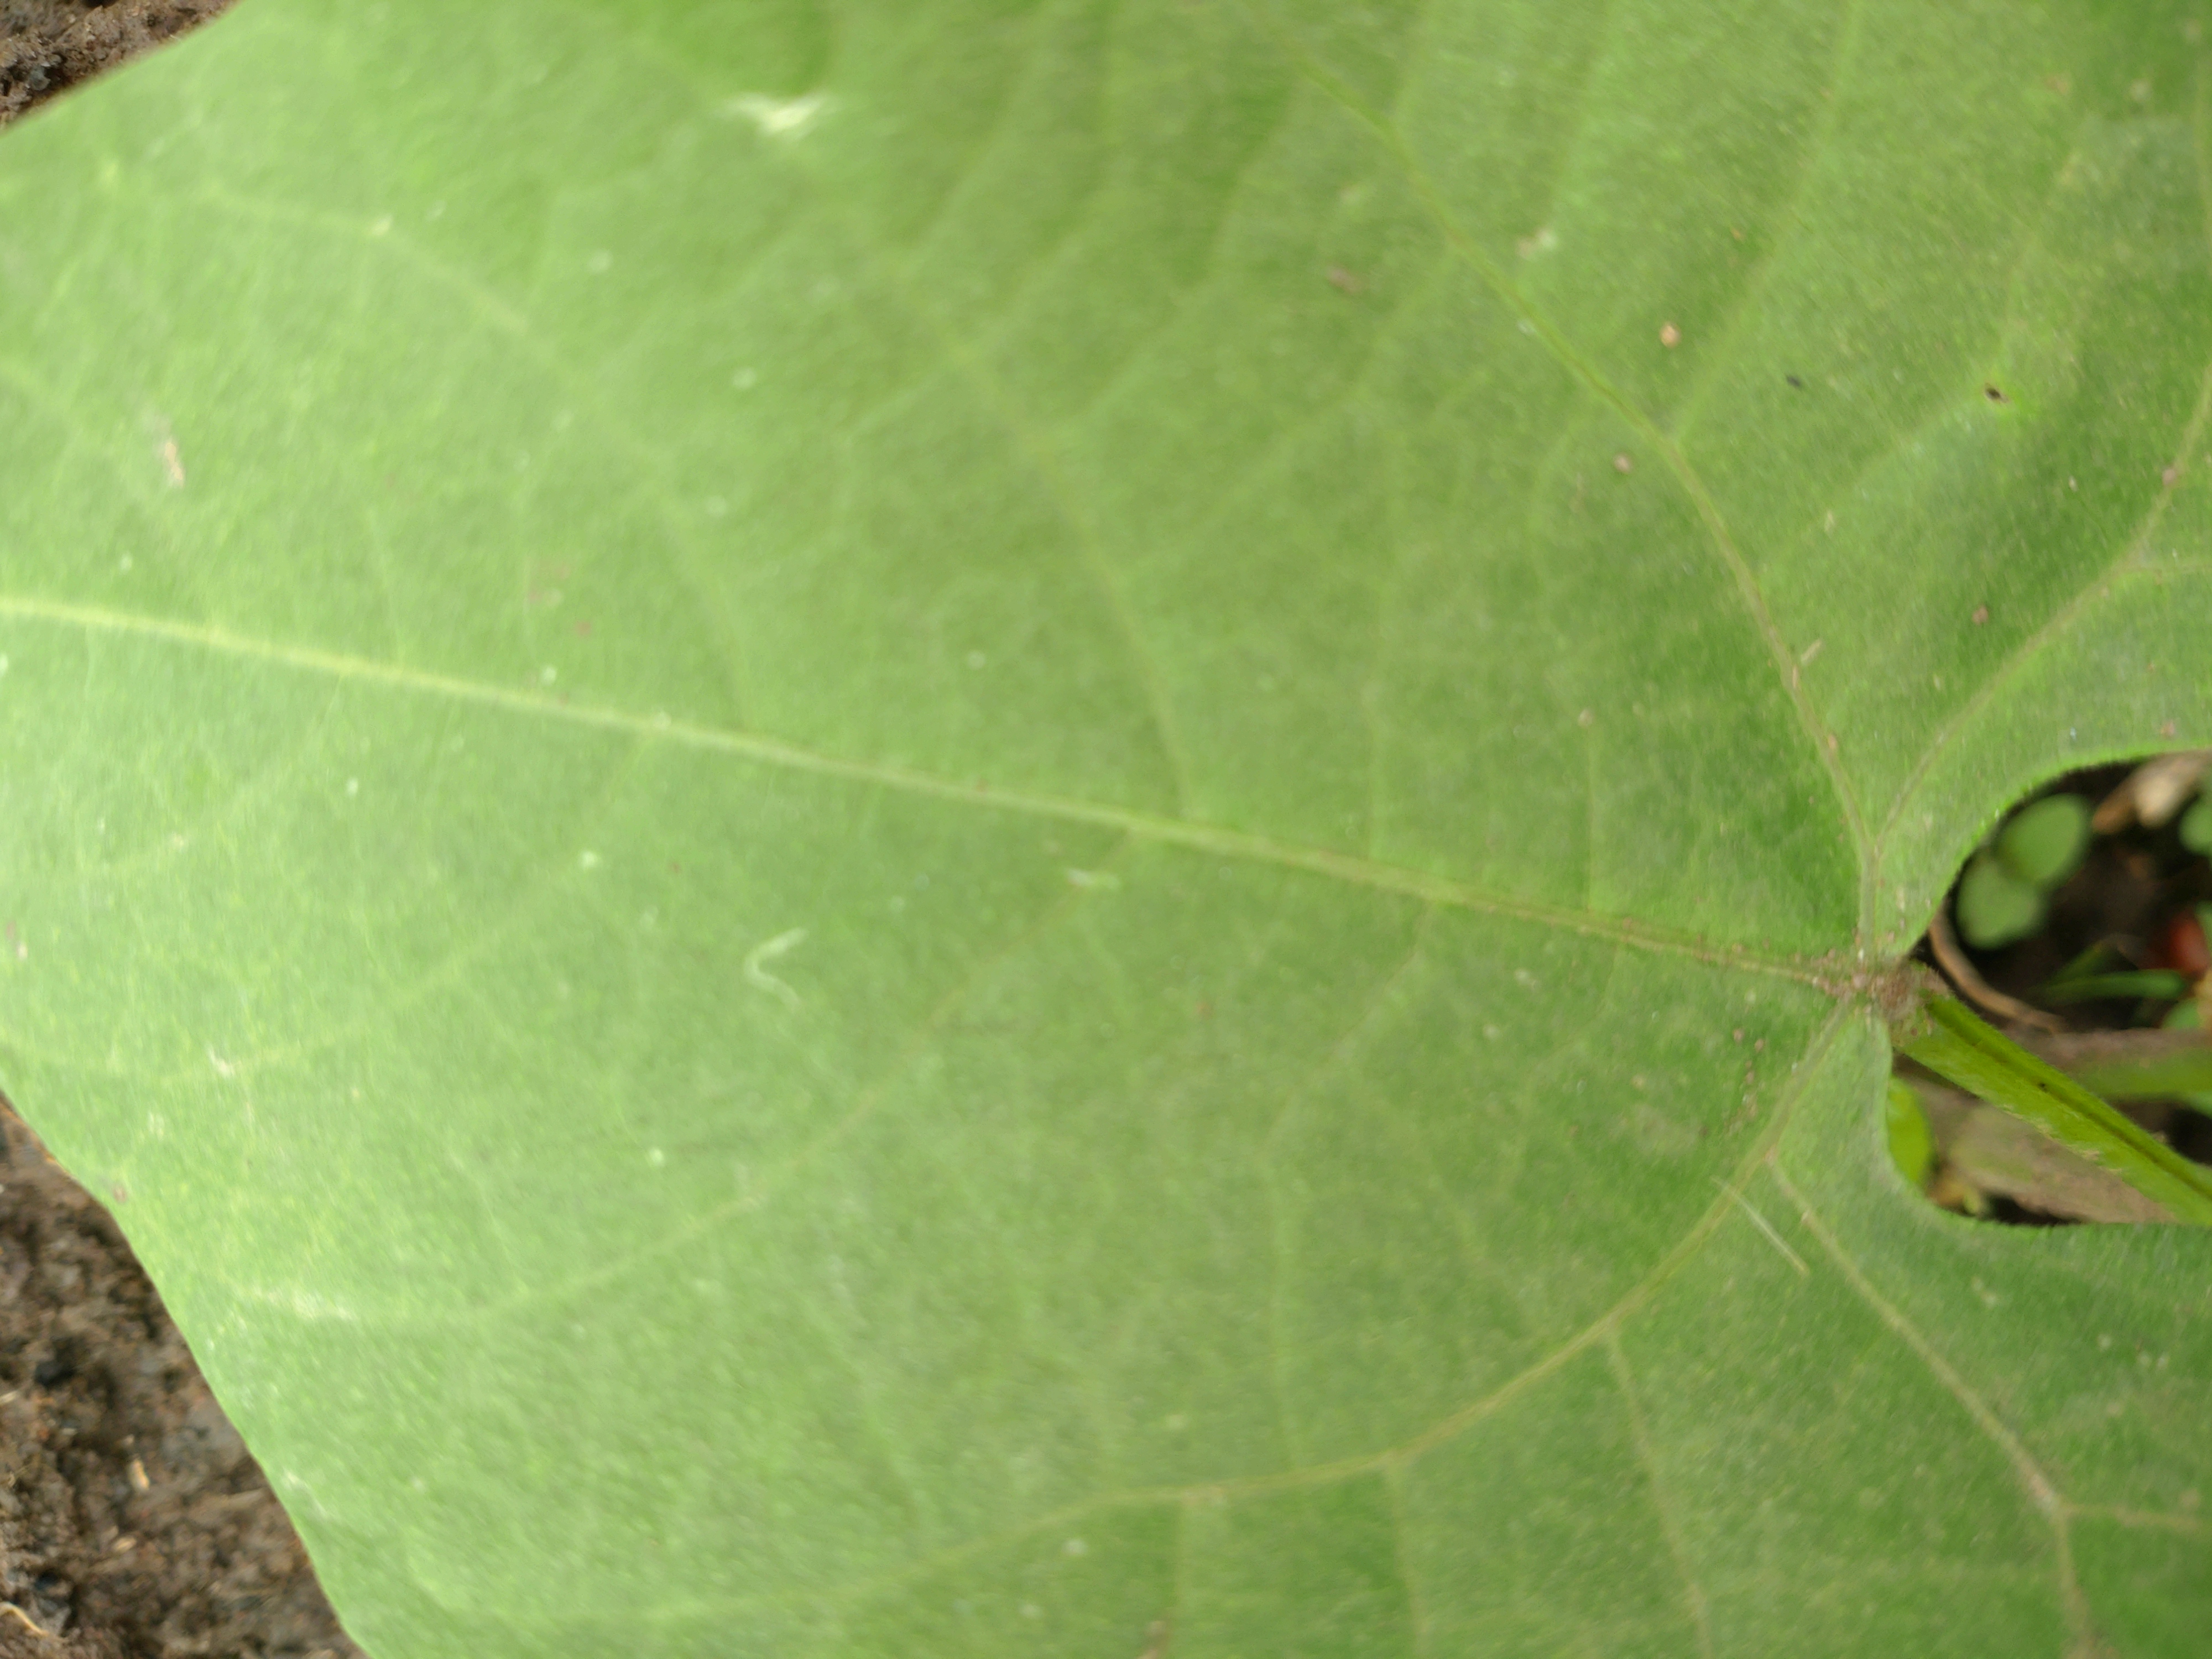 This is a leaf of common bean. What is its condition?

healthy
